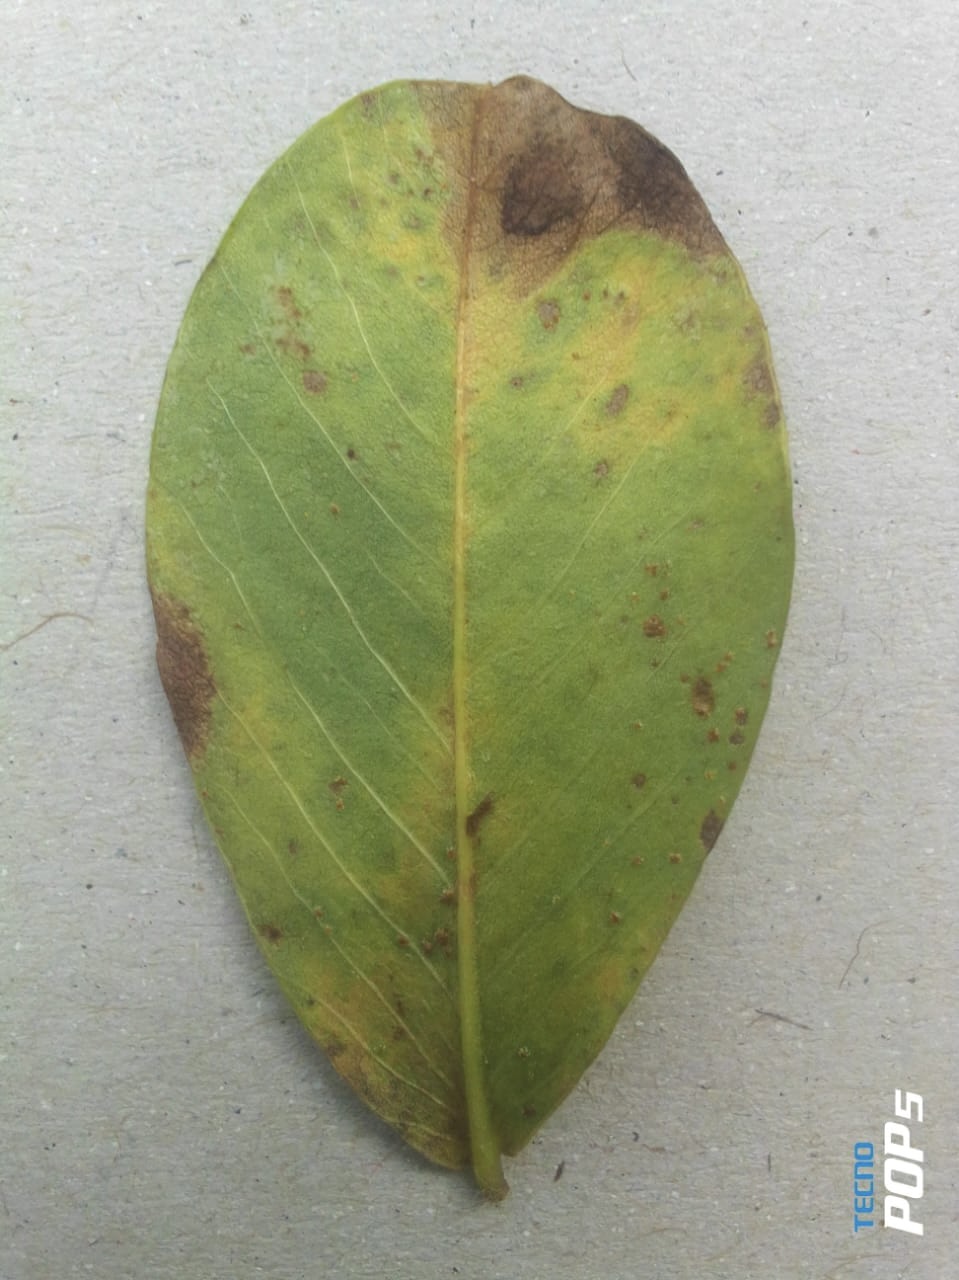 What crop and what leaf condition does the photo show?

peanut, nothapassalora personata
